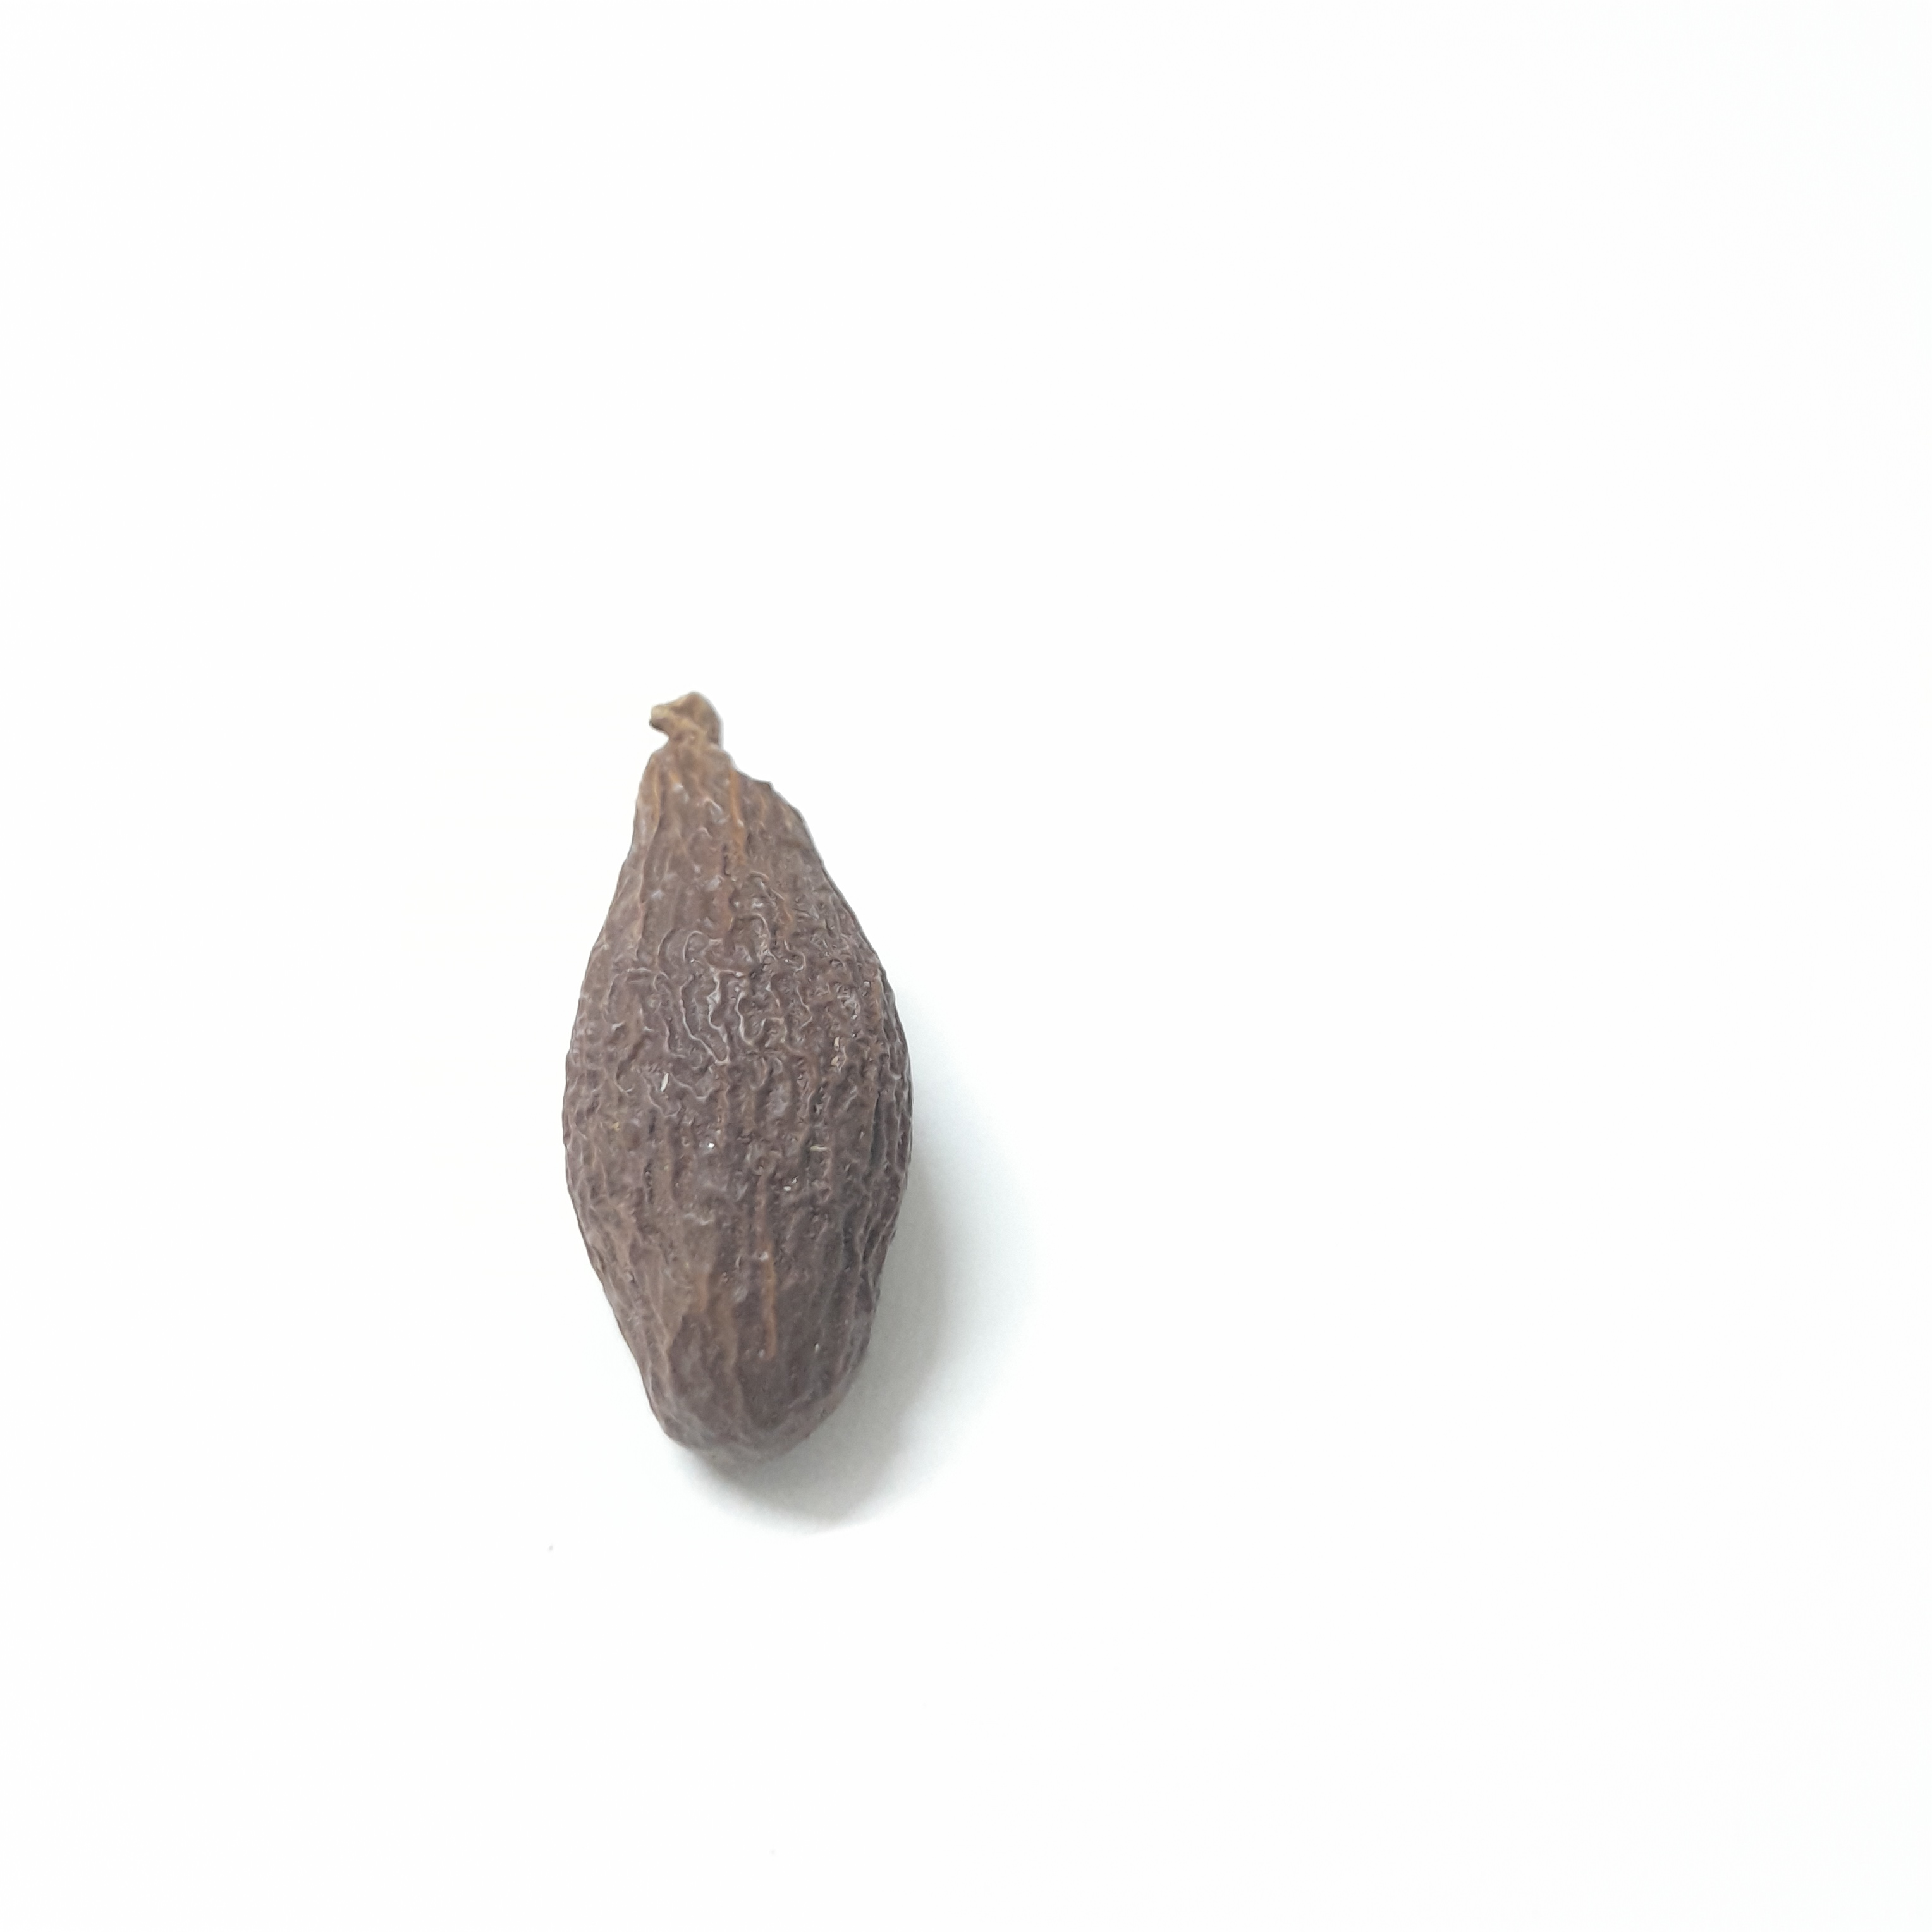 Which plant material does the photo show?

niranjanphal
